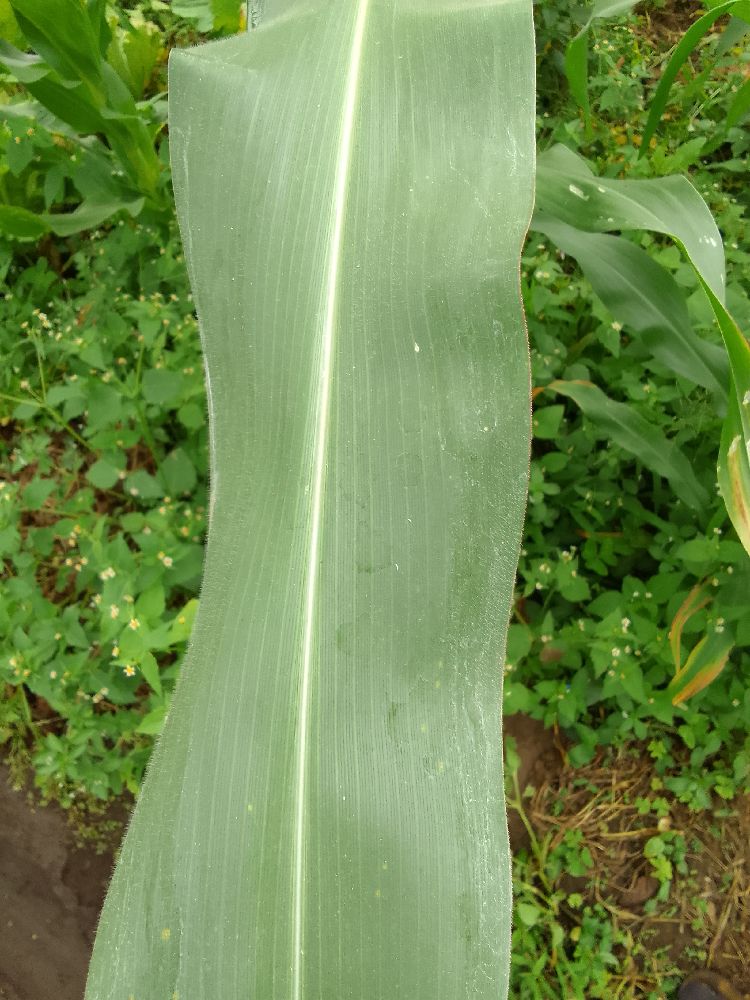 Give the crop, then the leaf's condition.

maize, healthy
